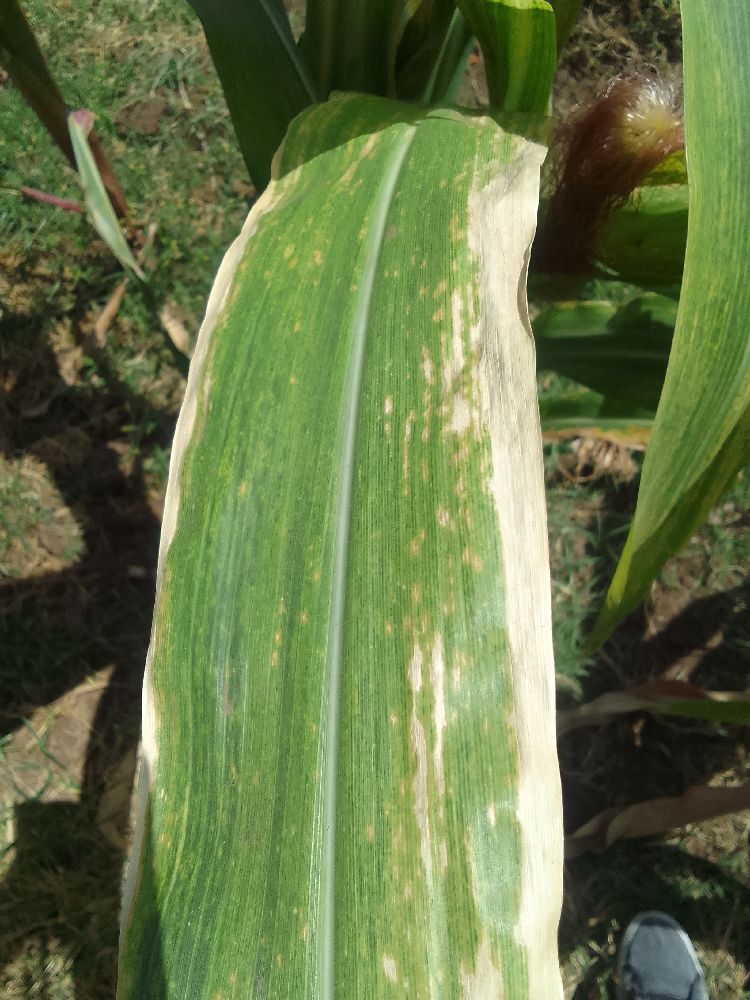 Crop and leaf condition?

maize, maize lethal necrosis
